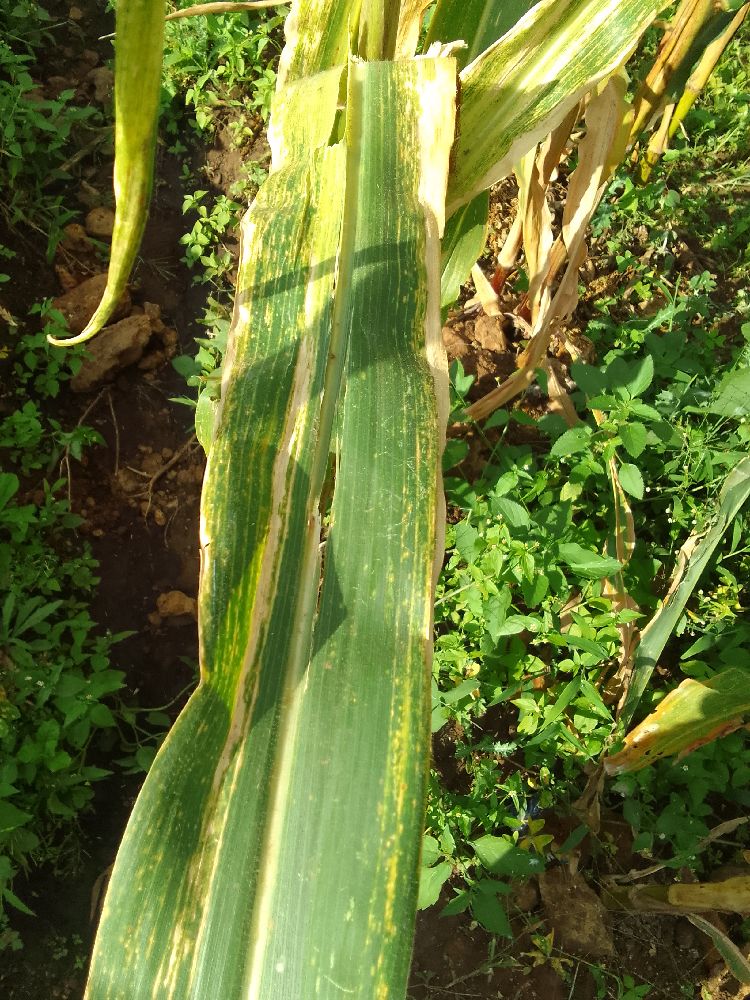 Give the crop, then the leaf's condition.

maize, maize lethal necrosis
